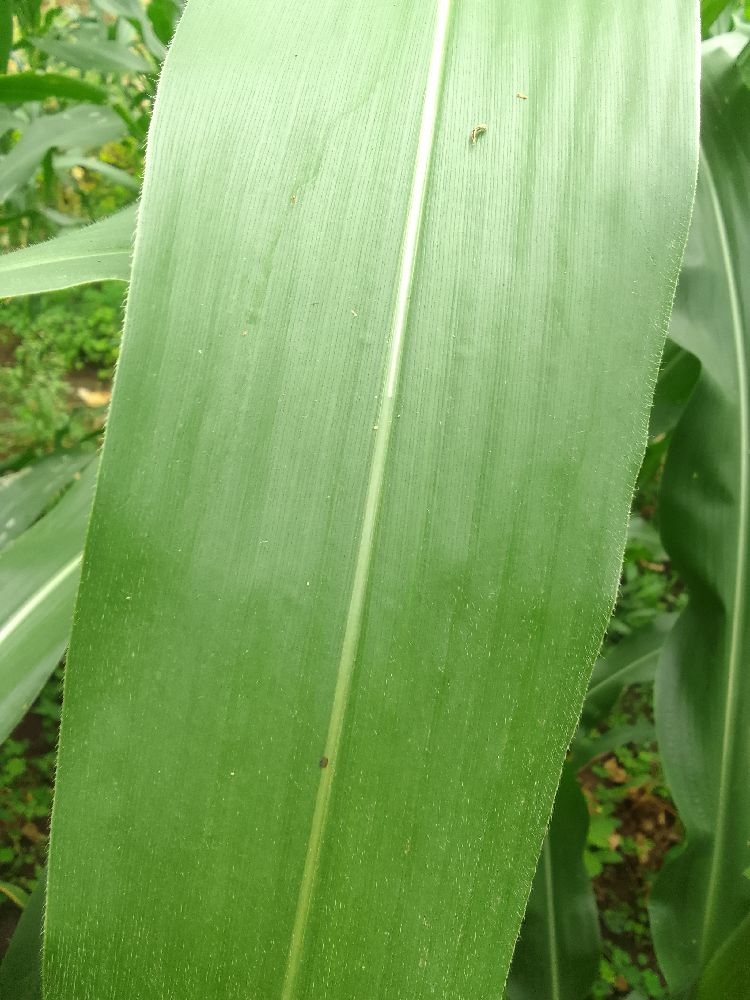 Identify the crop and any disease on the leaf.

maize, healthy
